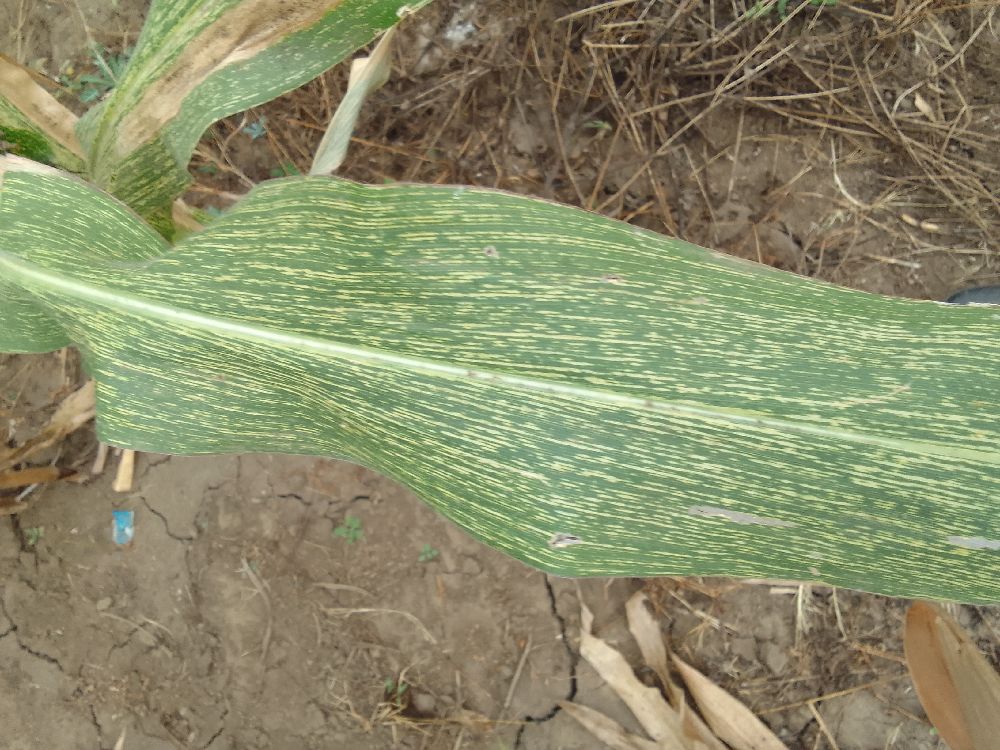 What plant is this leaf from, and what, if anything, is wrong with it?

maize, maize streak virus
